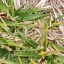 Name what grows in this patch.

grass
